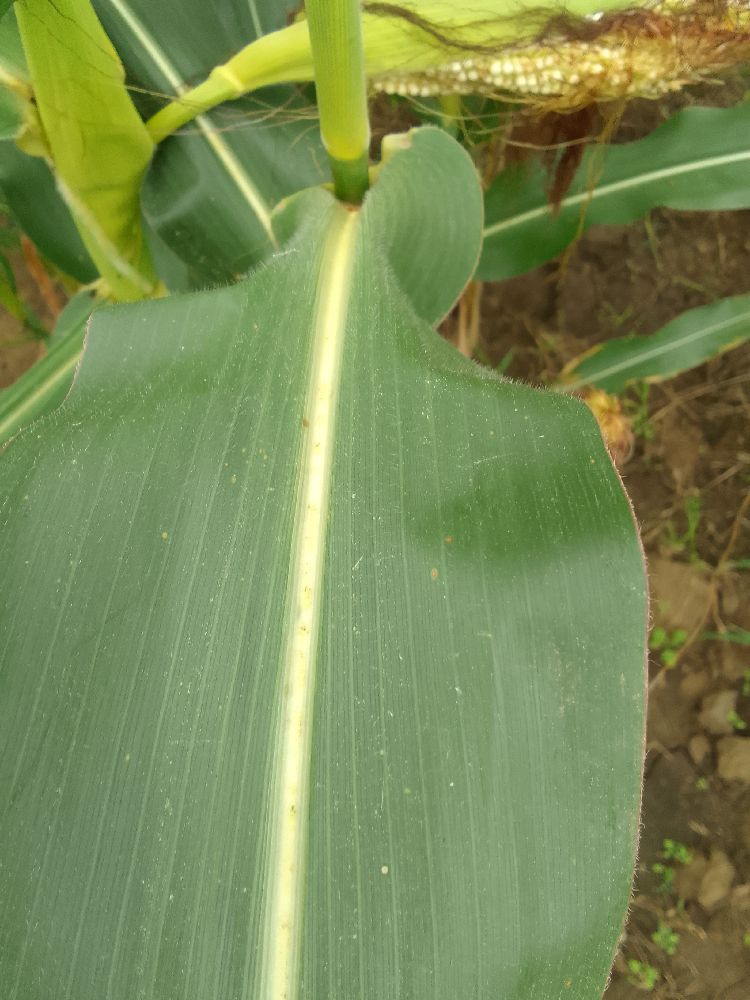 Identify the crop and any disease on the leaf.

maize, healthy
